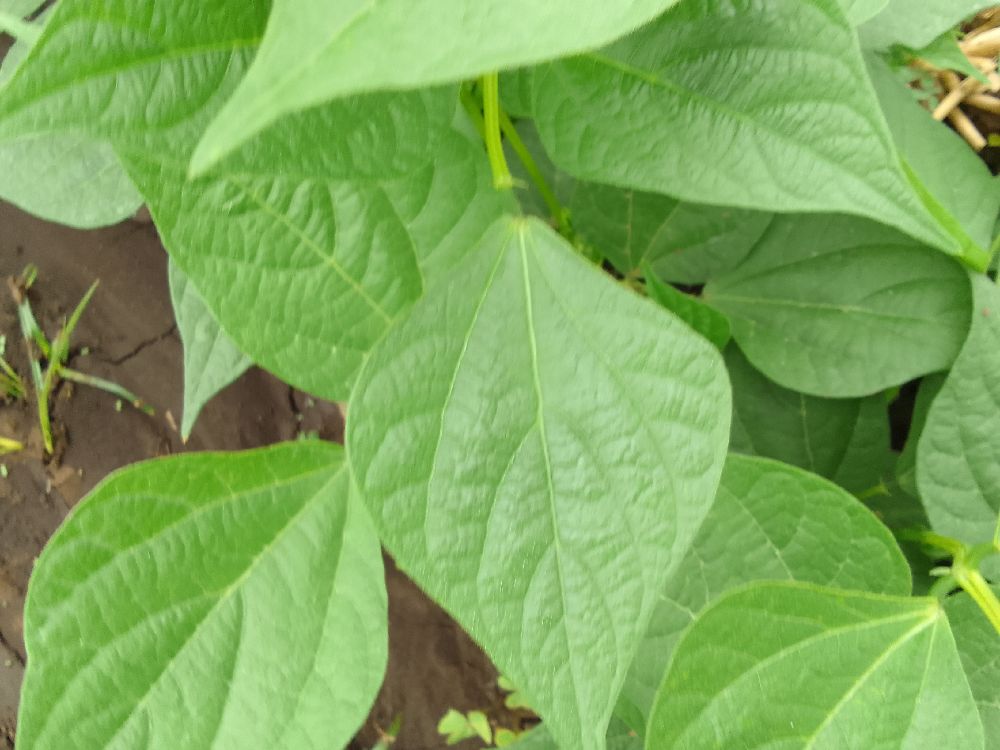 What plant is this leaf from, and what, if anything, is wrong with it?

common bean, healthy
